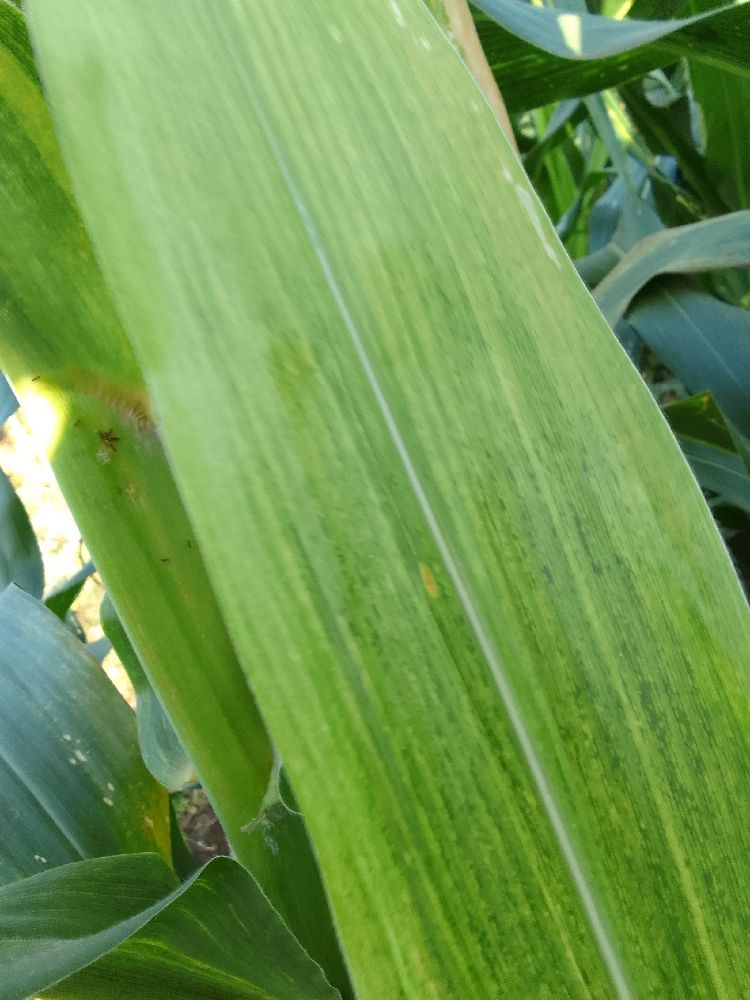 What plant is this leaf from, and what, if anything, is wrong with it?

maize, maize lethal necrosis
